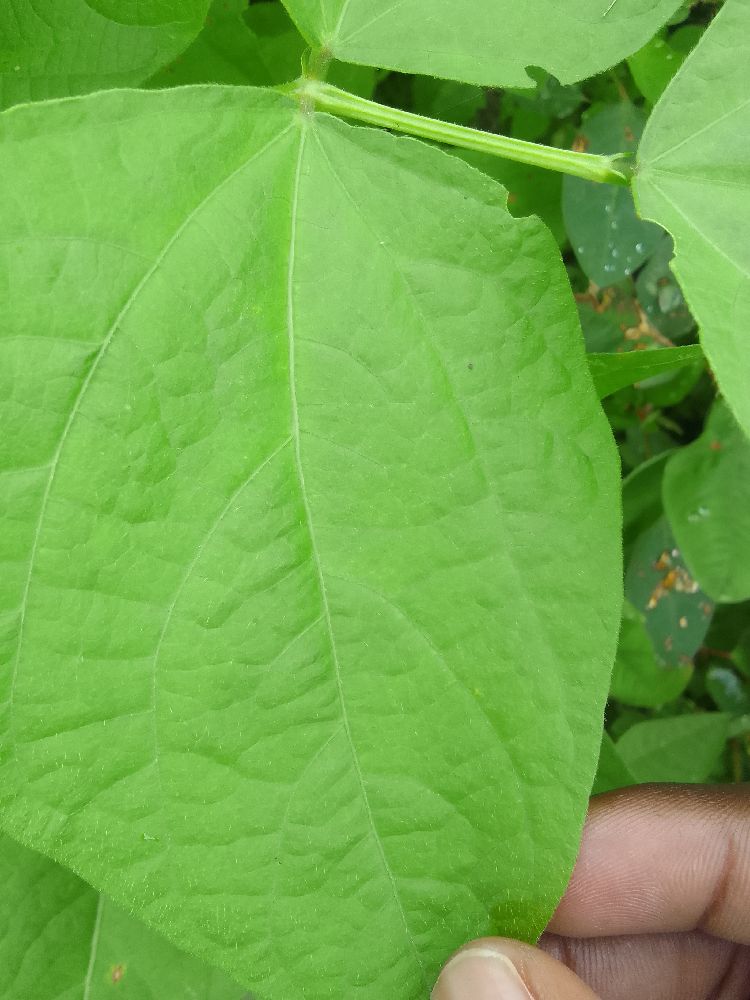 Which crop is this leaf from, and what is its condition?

common bean, healthy
